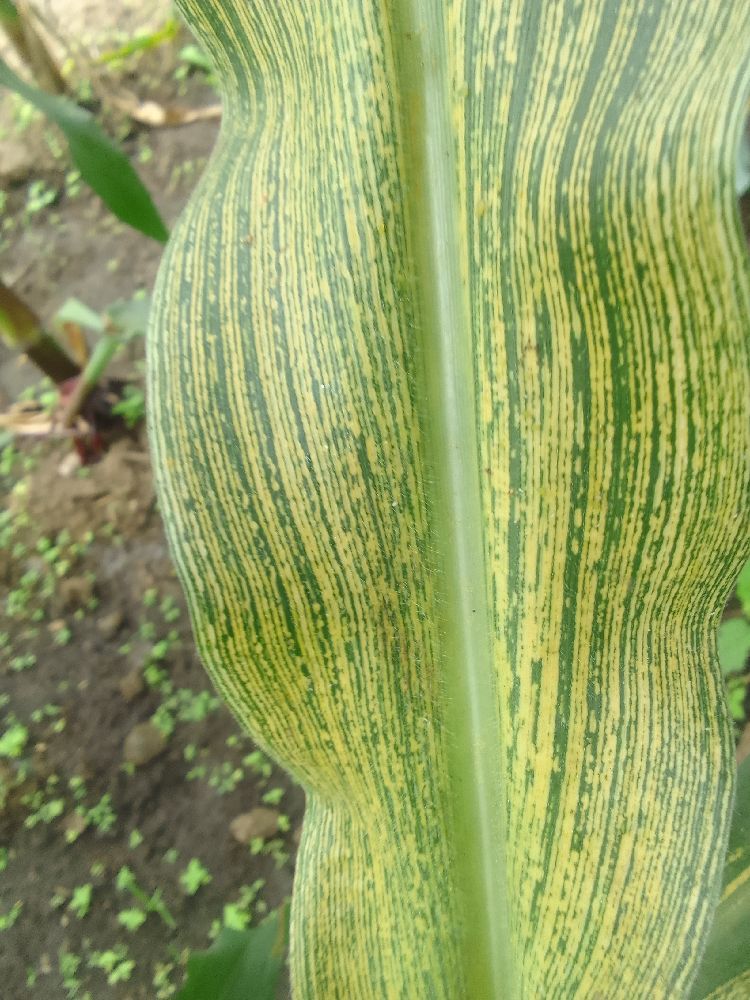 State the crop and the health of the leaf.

maize, maize streak virus
